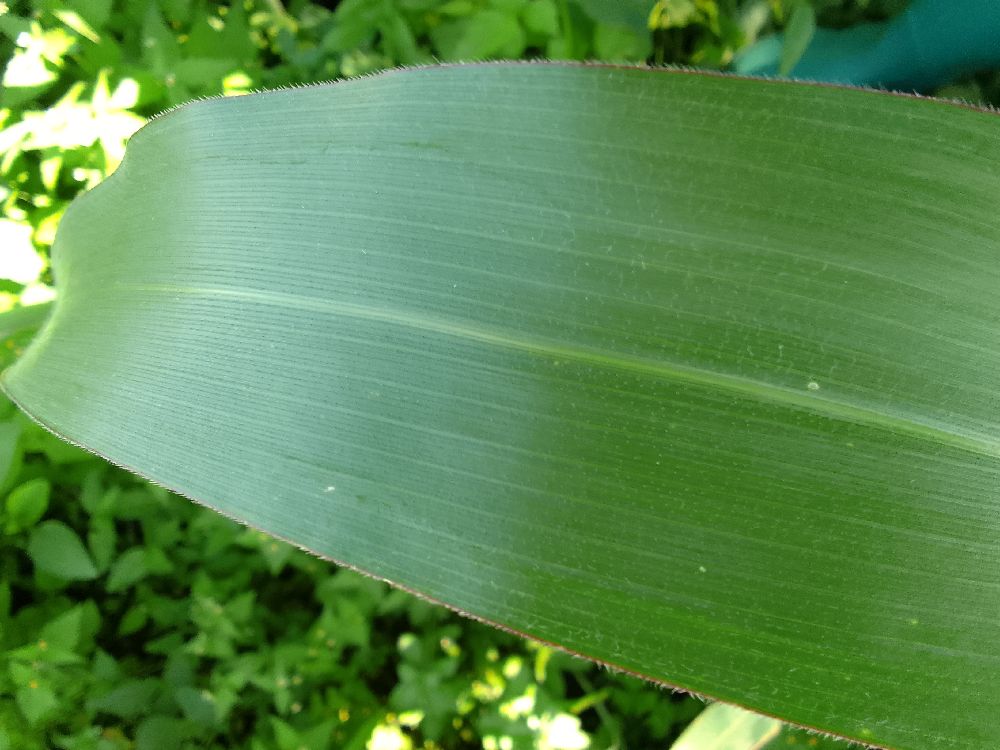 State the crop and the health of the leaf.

maize, healthy
